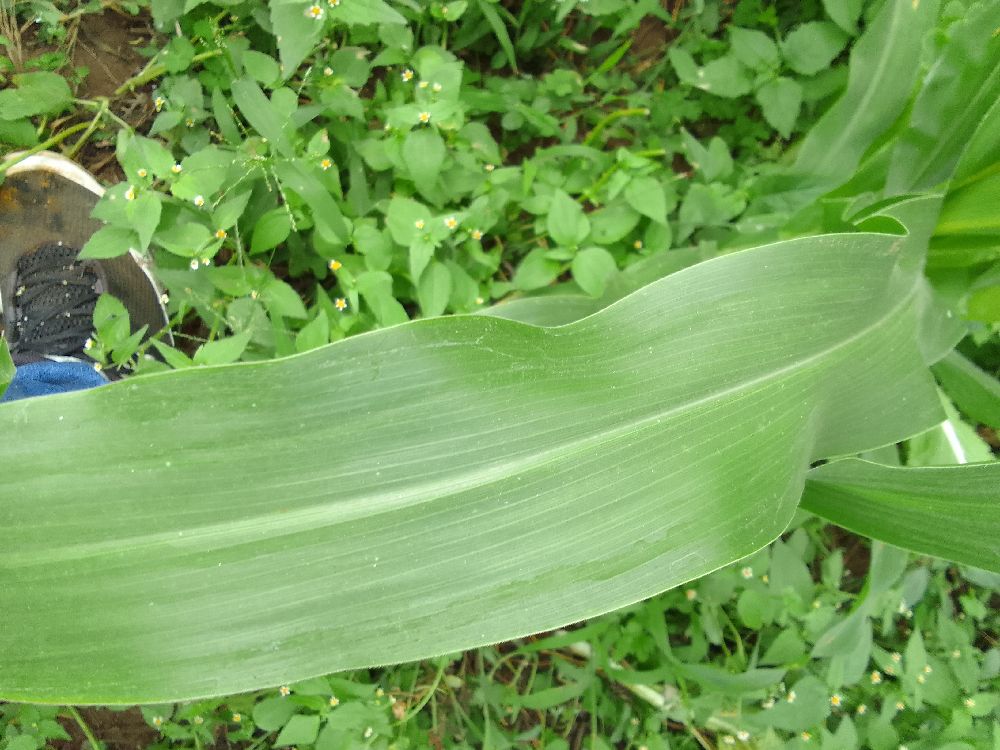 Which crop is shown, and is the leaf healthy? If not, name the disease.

maize, healthy
